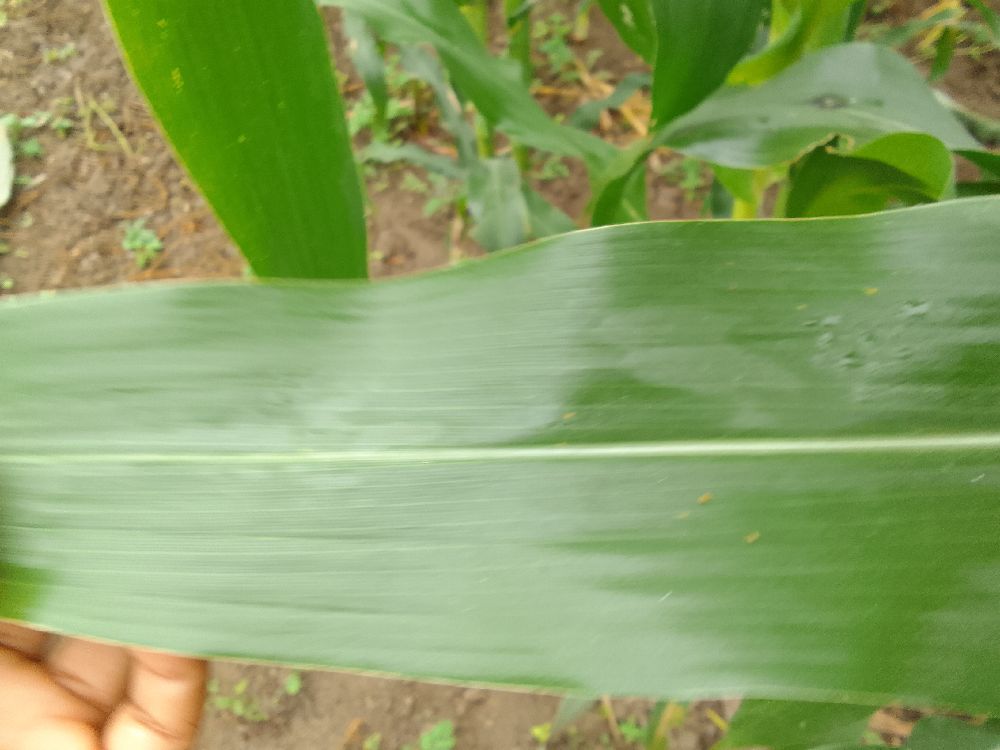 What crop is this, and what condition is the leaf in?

maize, healthy
